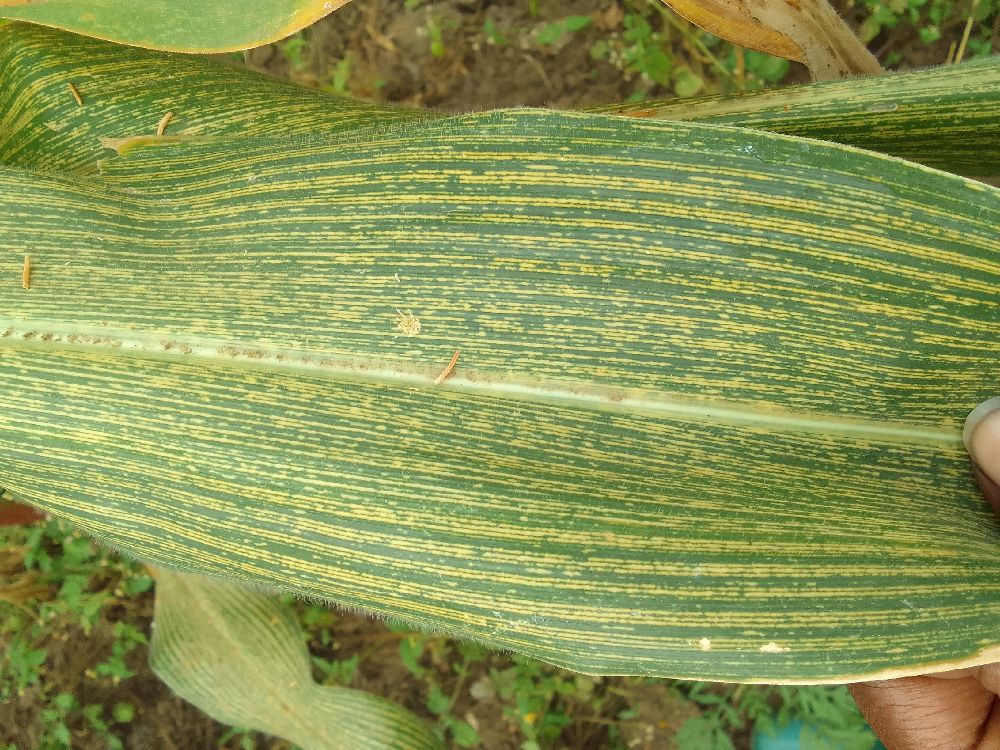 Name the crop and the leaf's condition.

maize, maize streak virus
